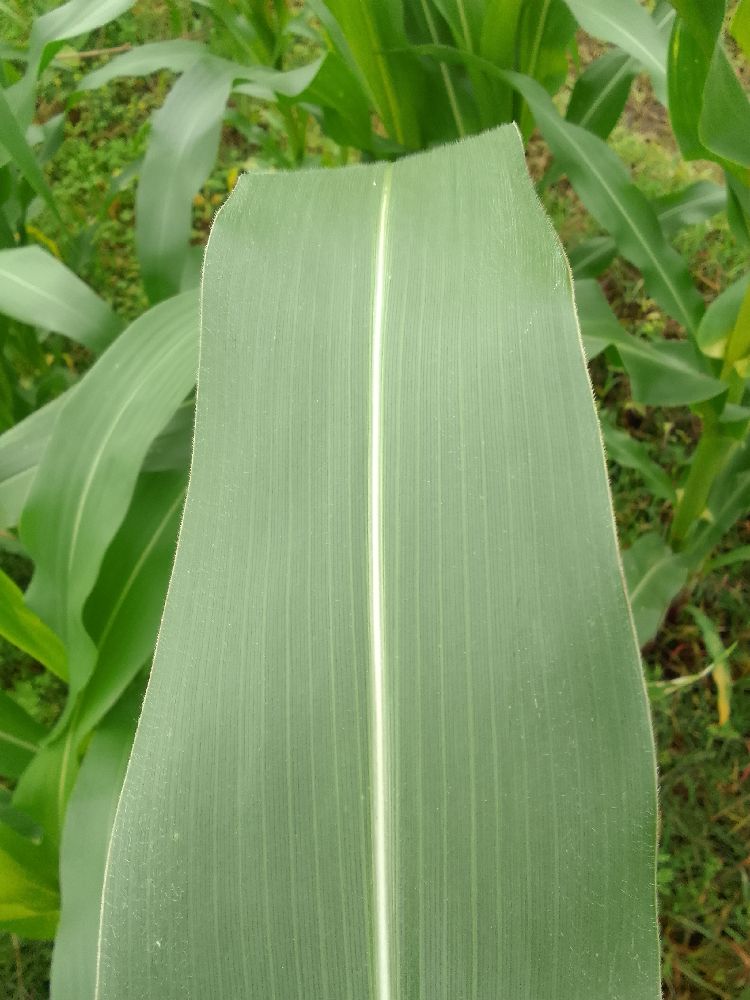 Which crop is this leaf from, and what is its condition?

maize, healthy
